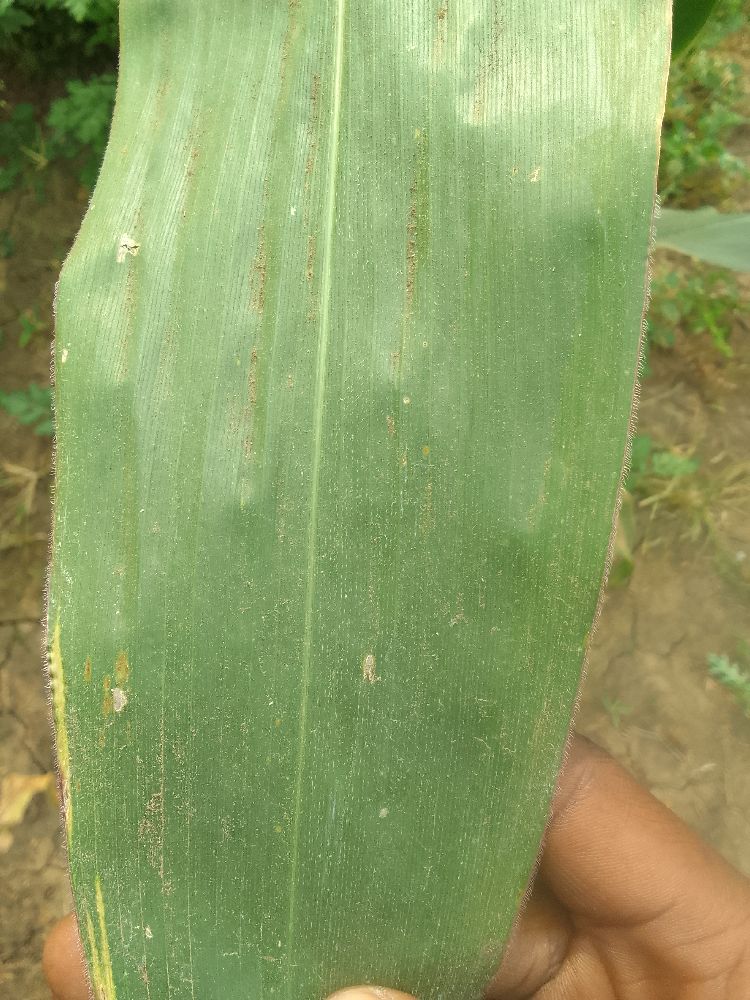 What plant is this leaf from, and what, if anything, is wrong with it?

maize, healthy
